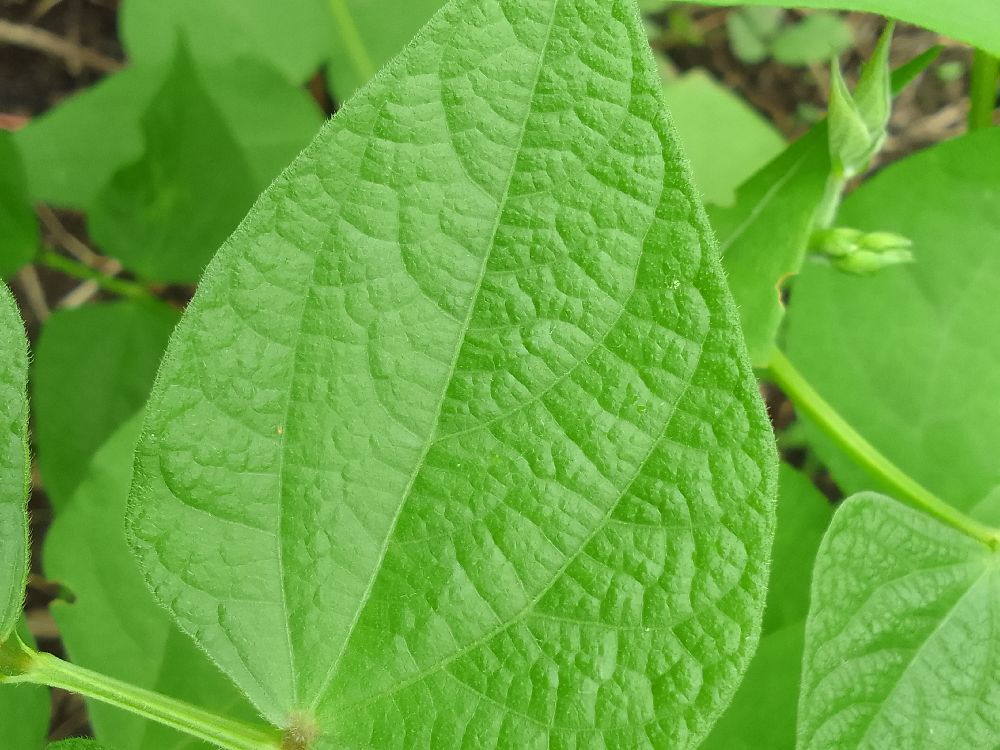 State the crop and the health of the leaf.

common bean, healthy
